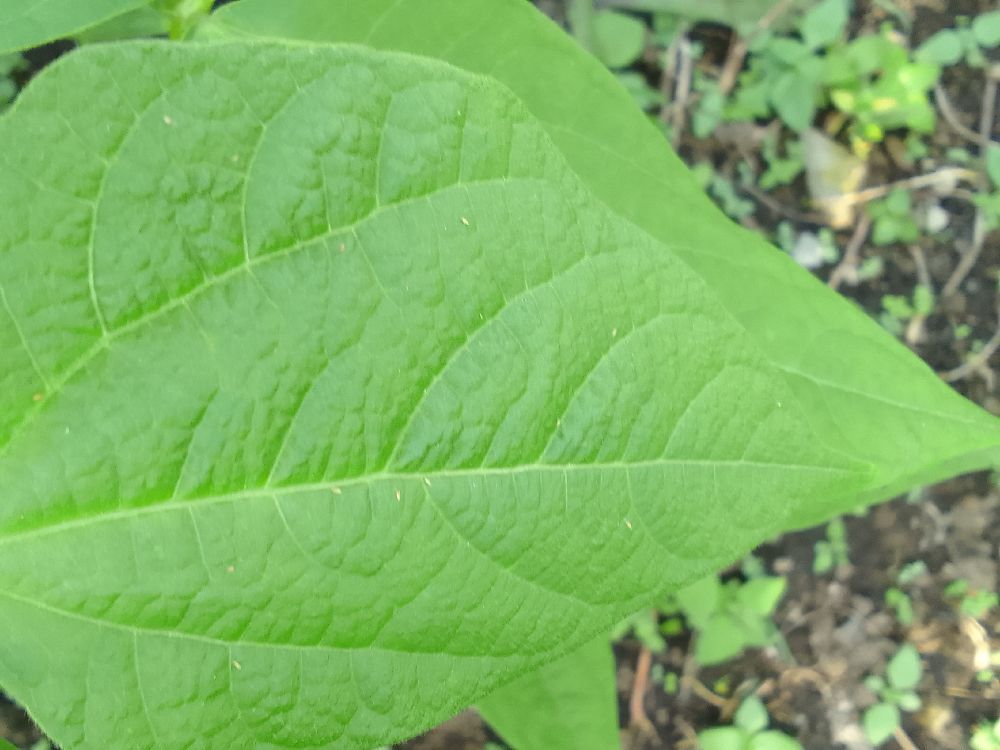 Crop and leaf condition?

common bean, healthy
